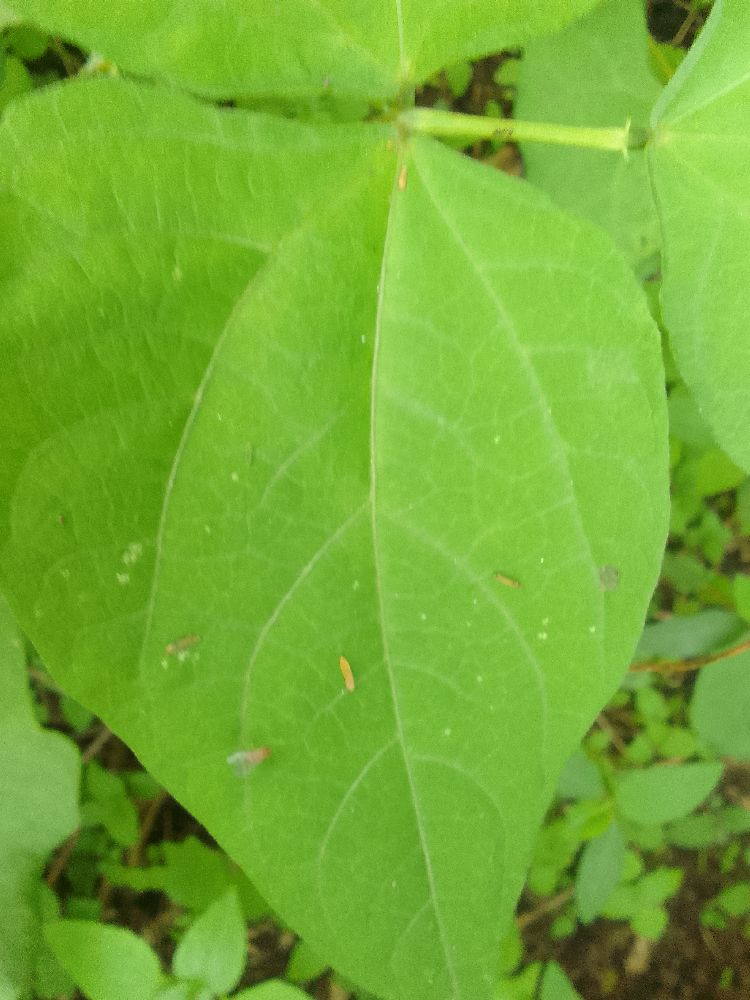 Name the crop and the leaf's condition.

common bean, healthy
